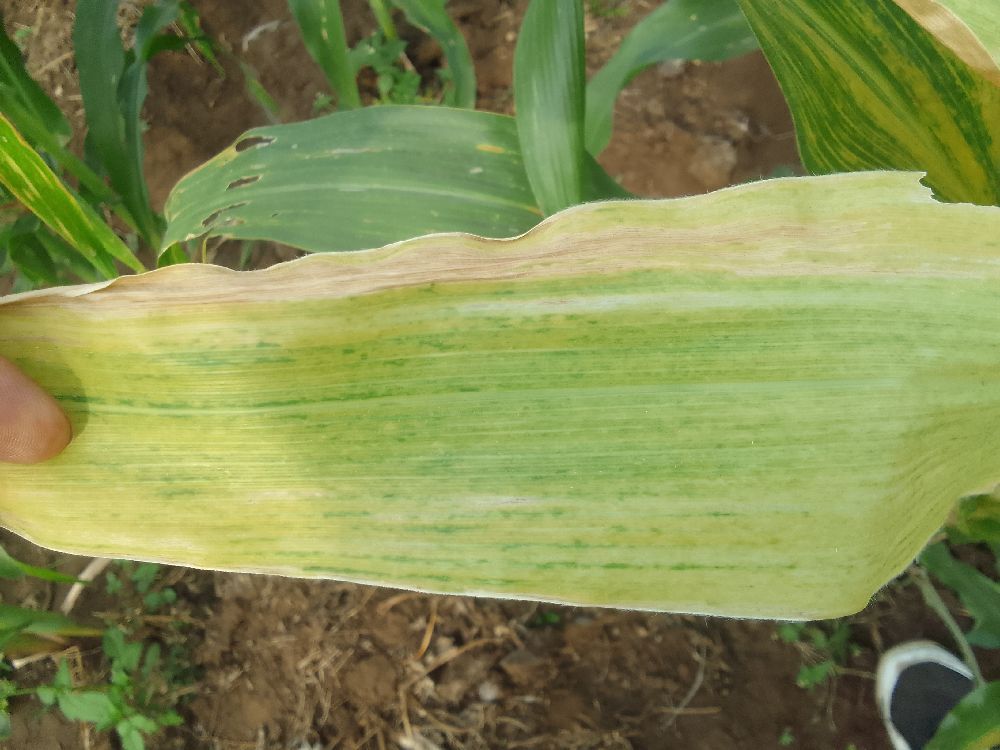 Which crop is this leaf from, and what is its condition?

maize, maize lethal necrosis
